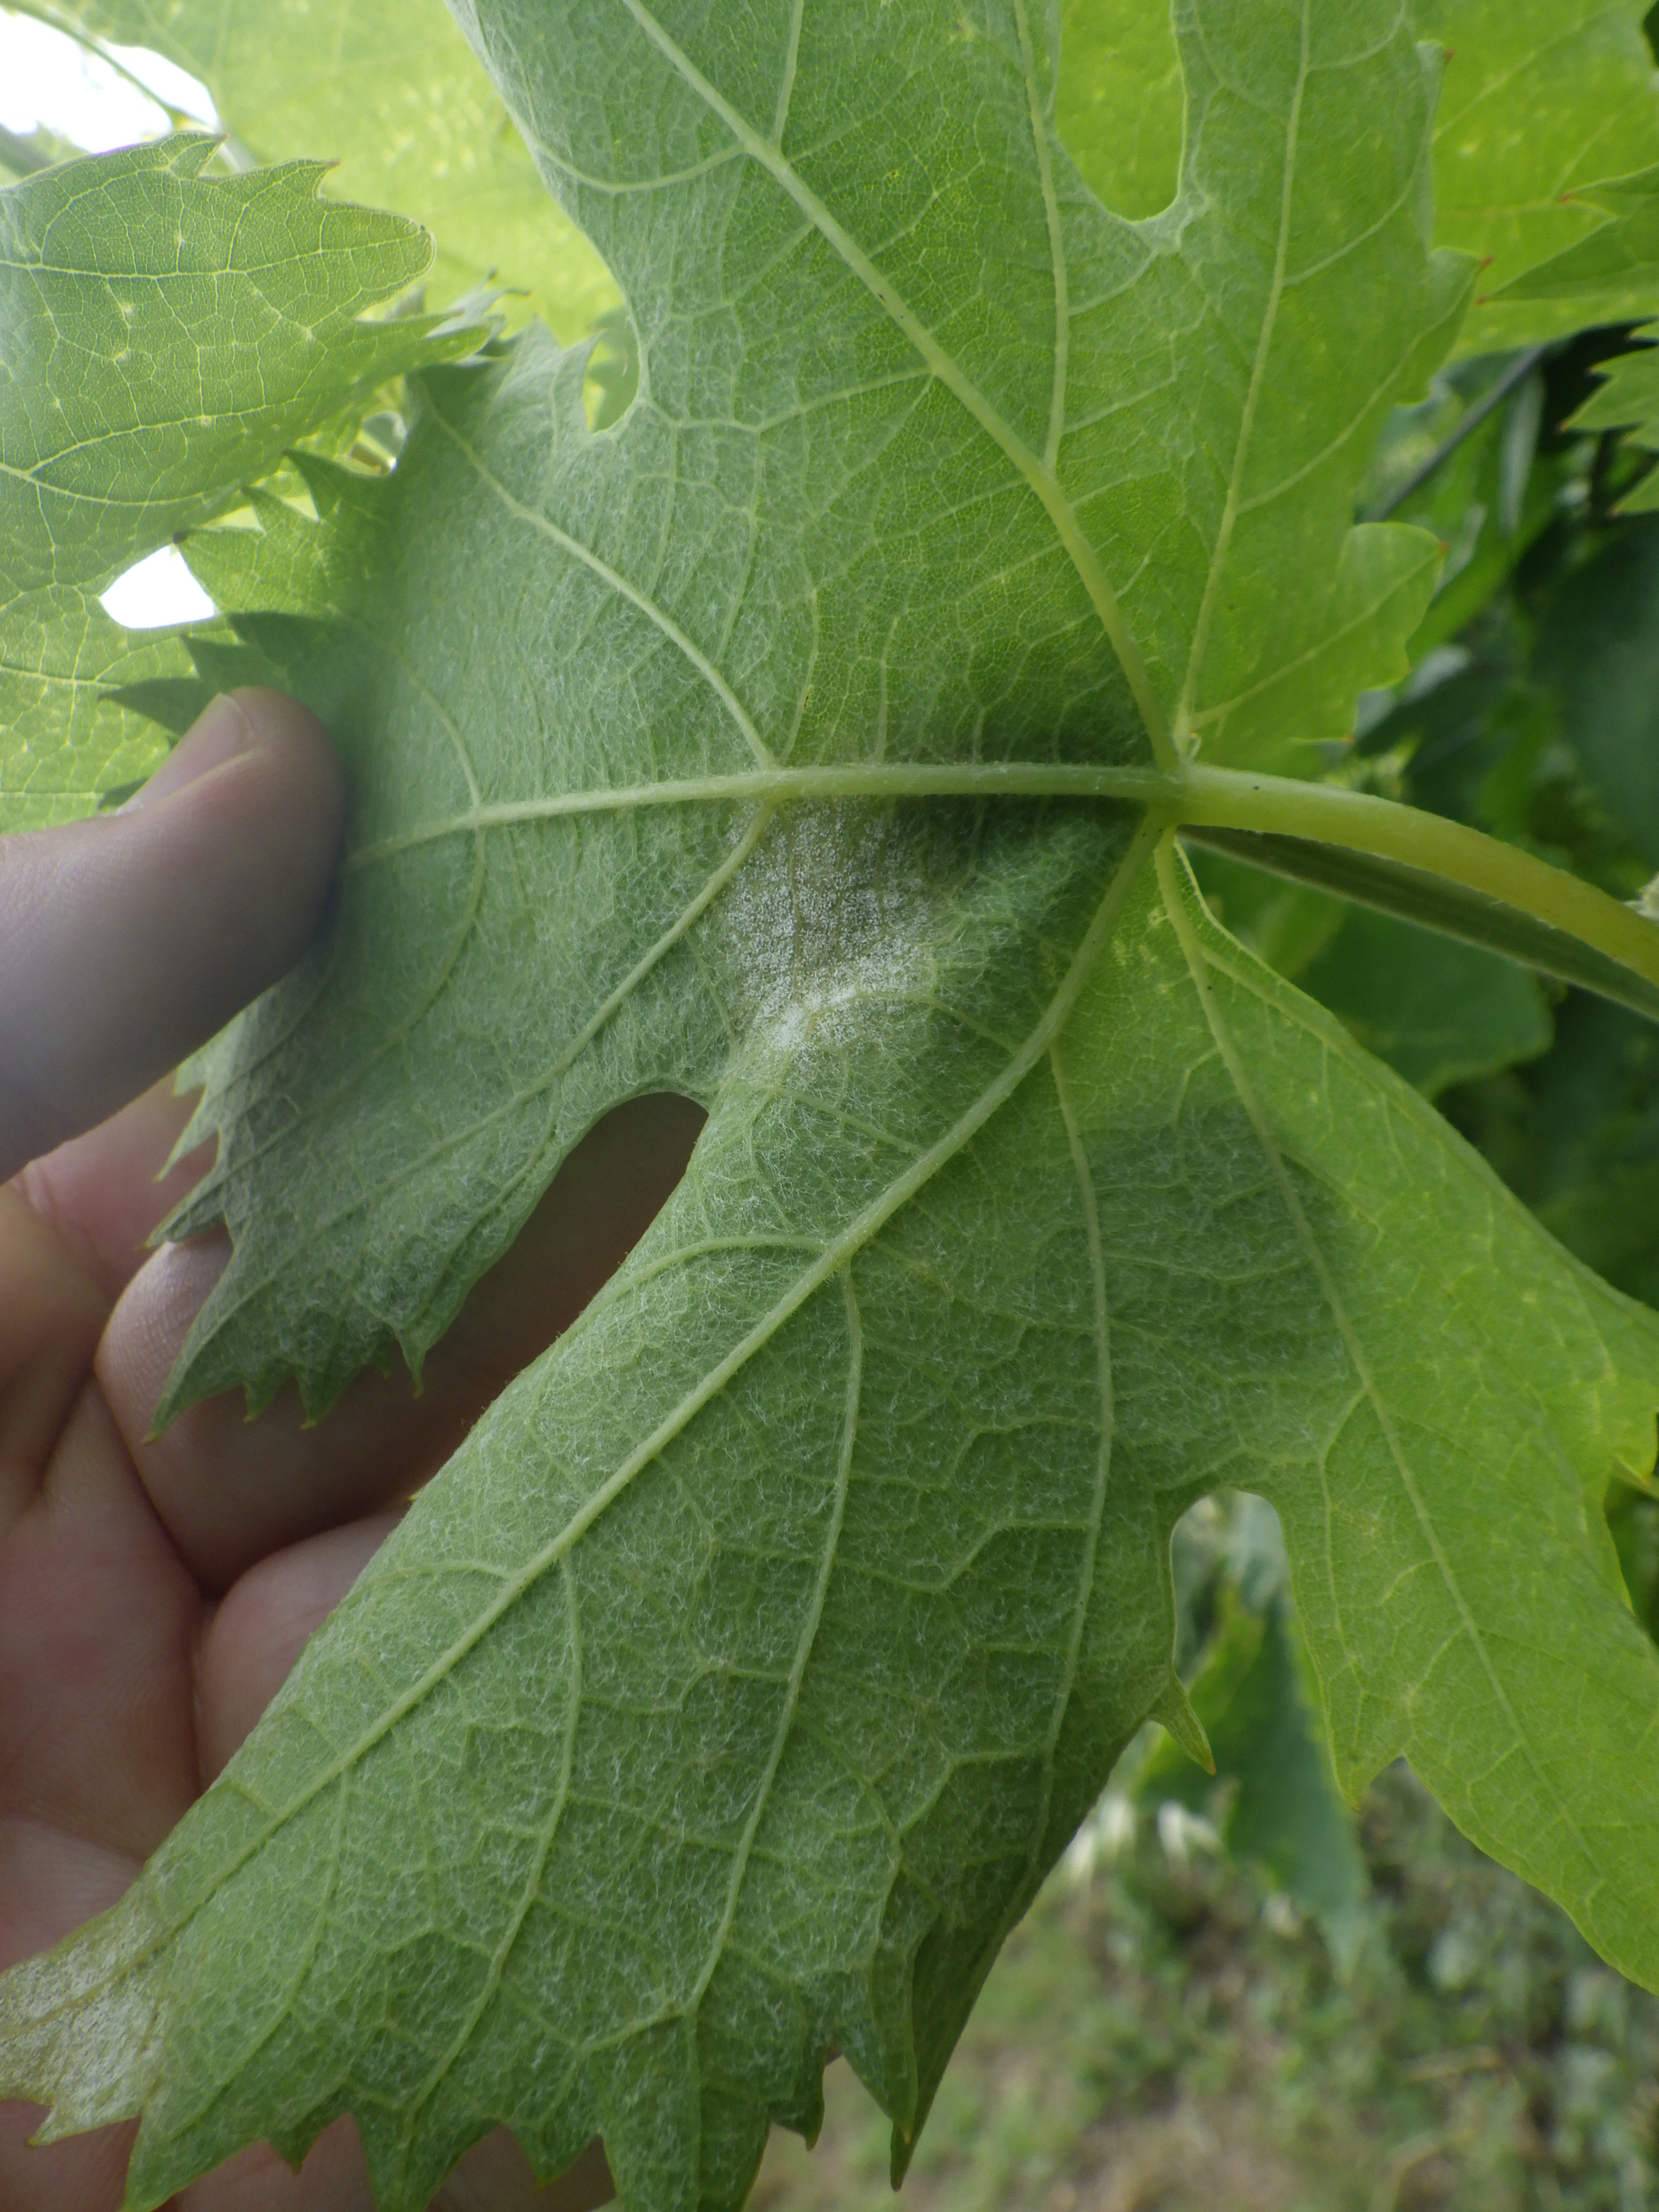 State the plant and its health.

grapevine, downy mildew, mites
